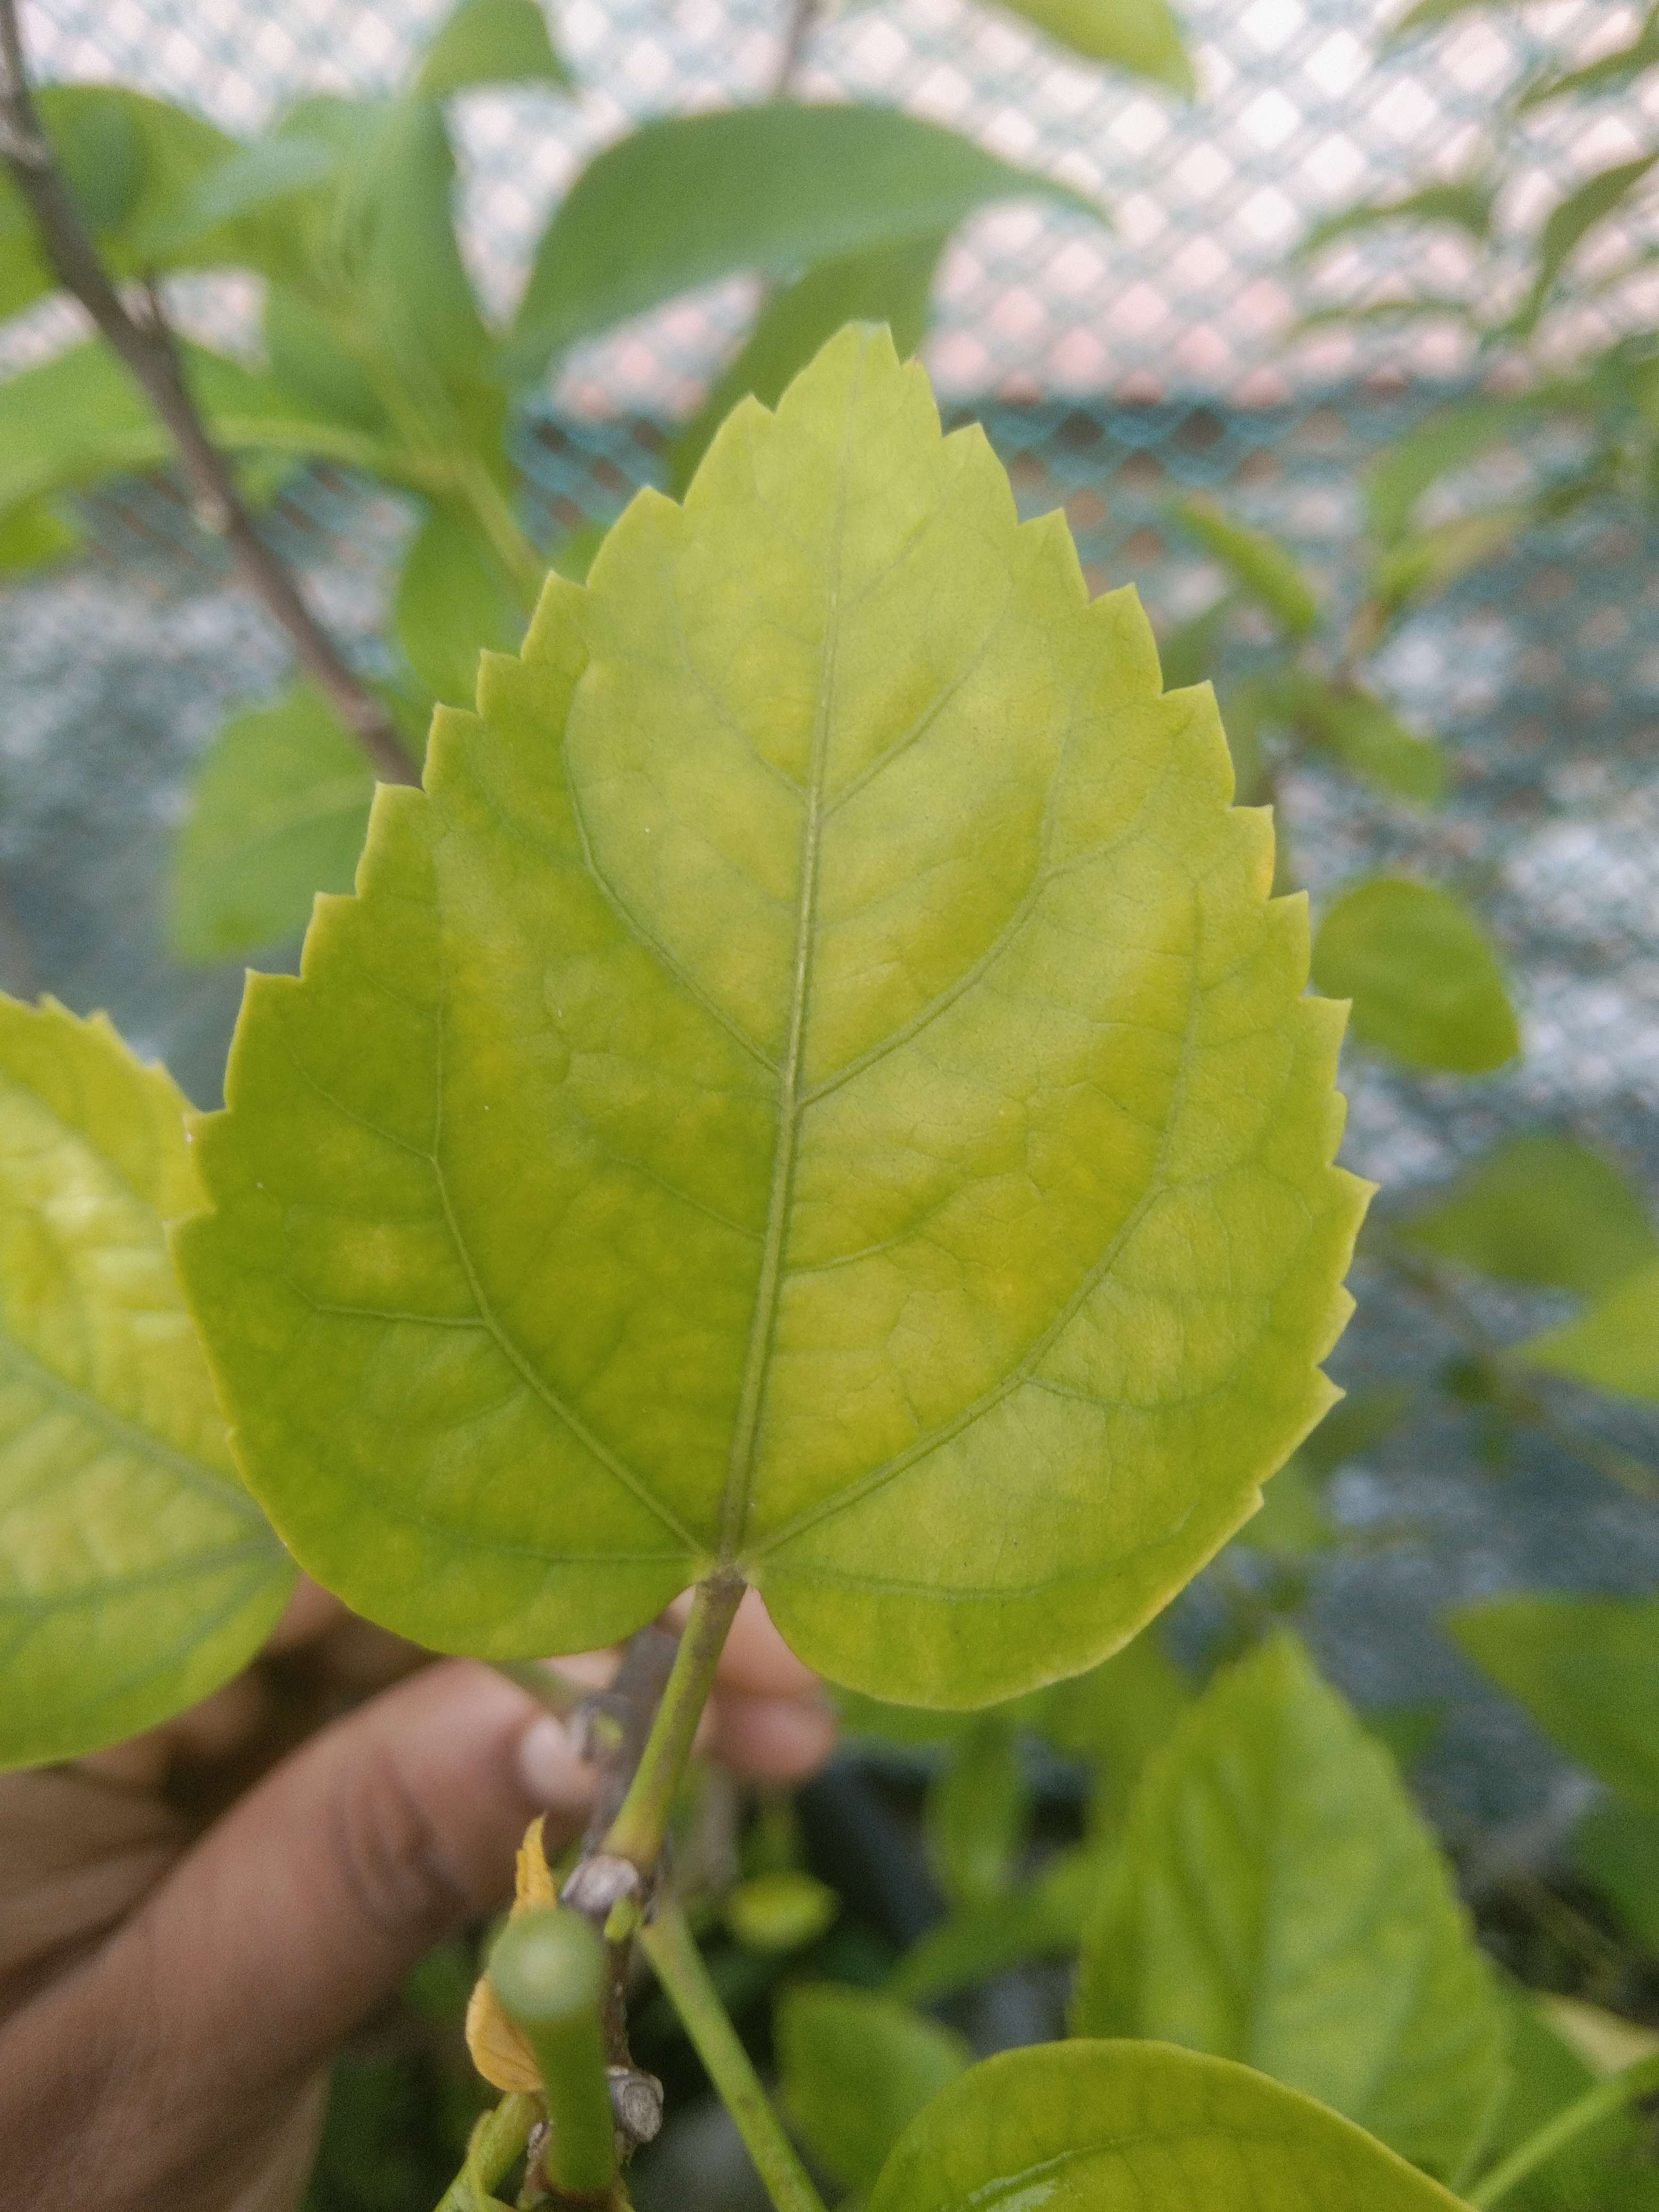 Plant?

hibiscus
